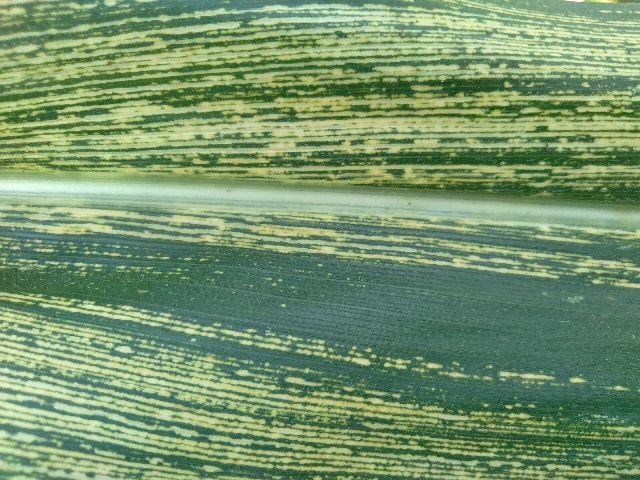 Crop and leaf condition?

maize, maize streak virus
